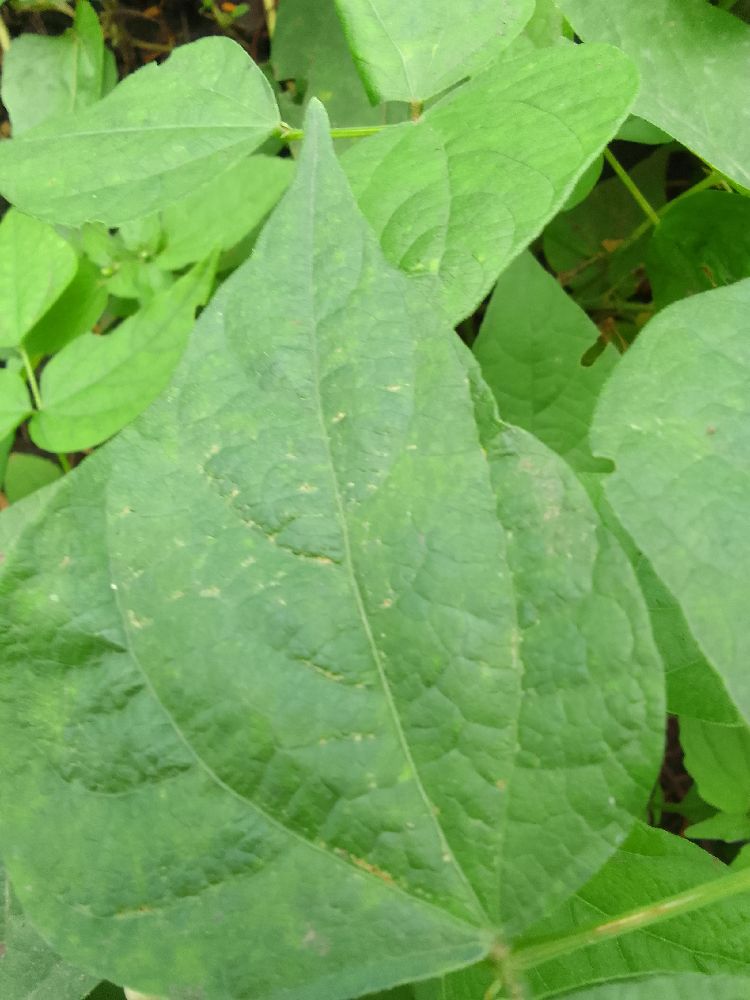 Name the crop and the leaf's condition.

common bean, healthy
